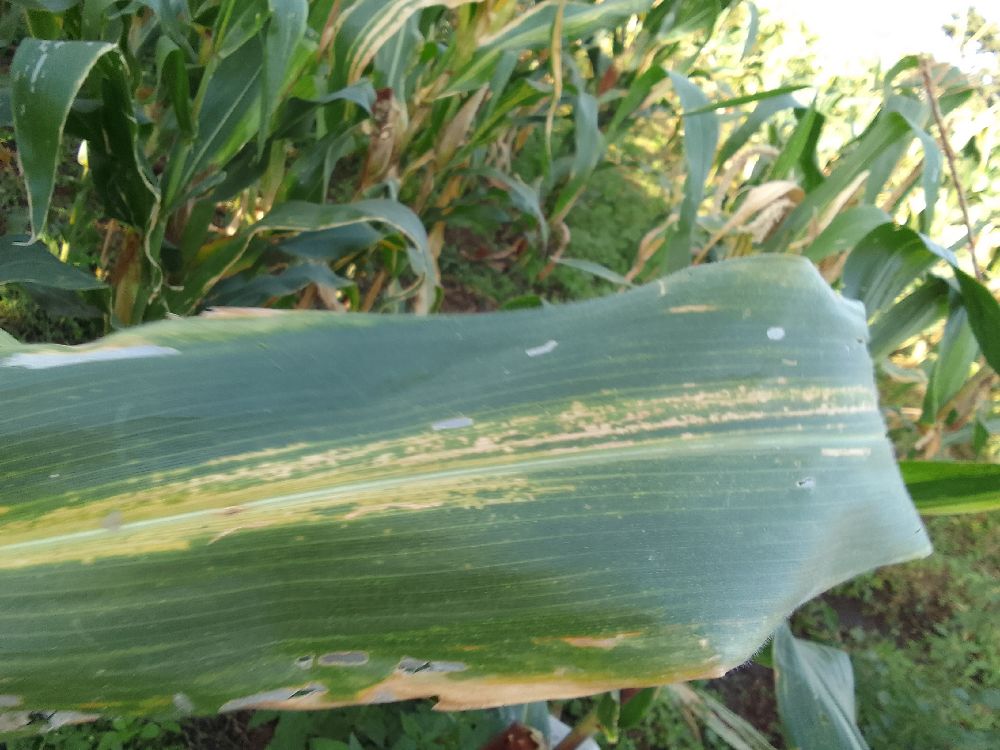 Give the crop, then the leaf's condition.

maize, maize lethal necrosis
